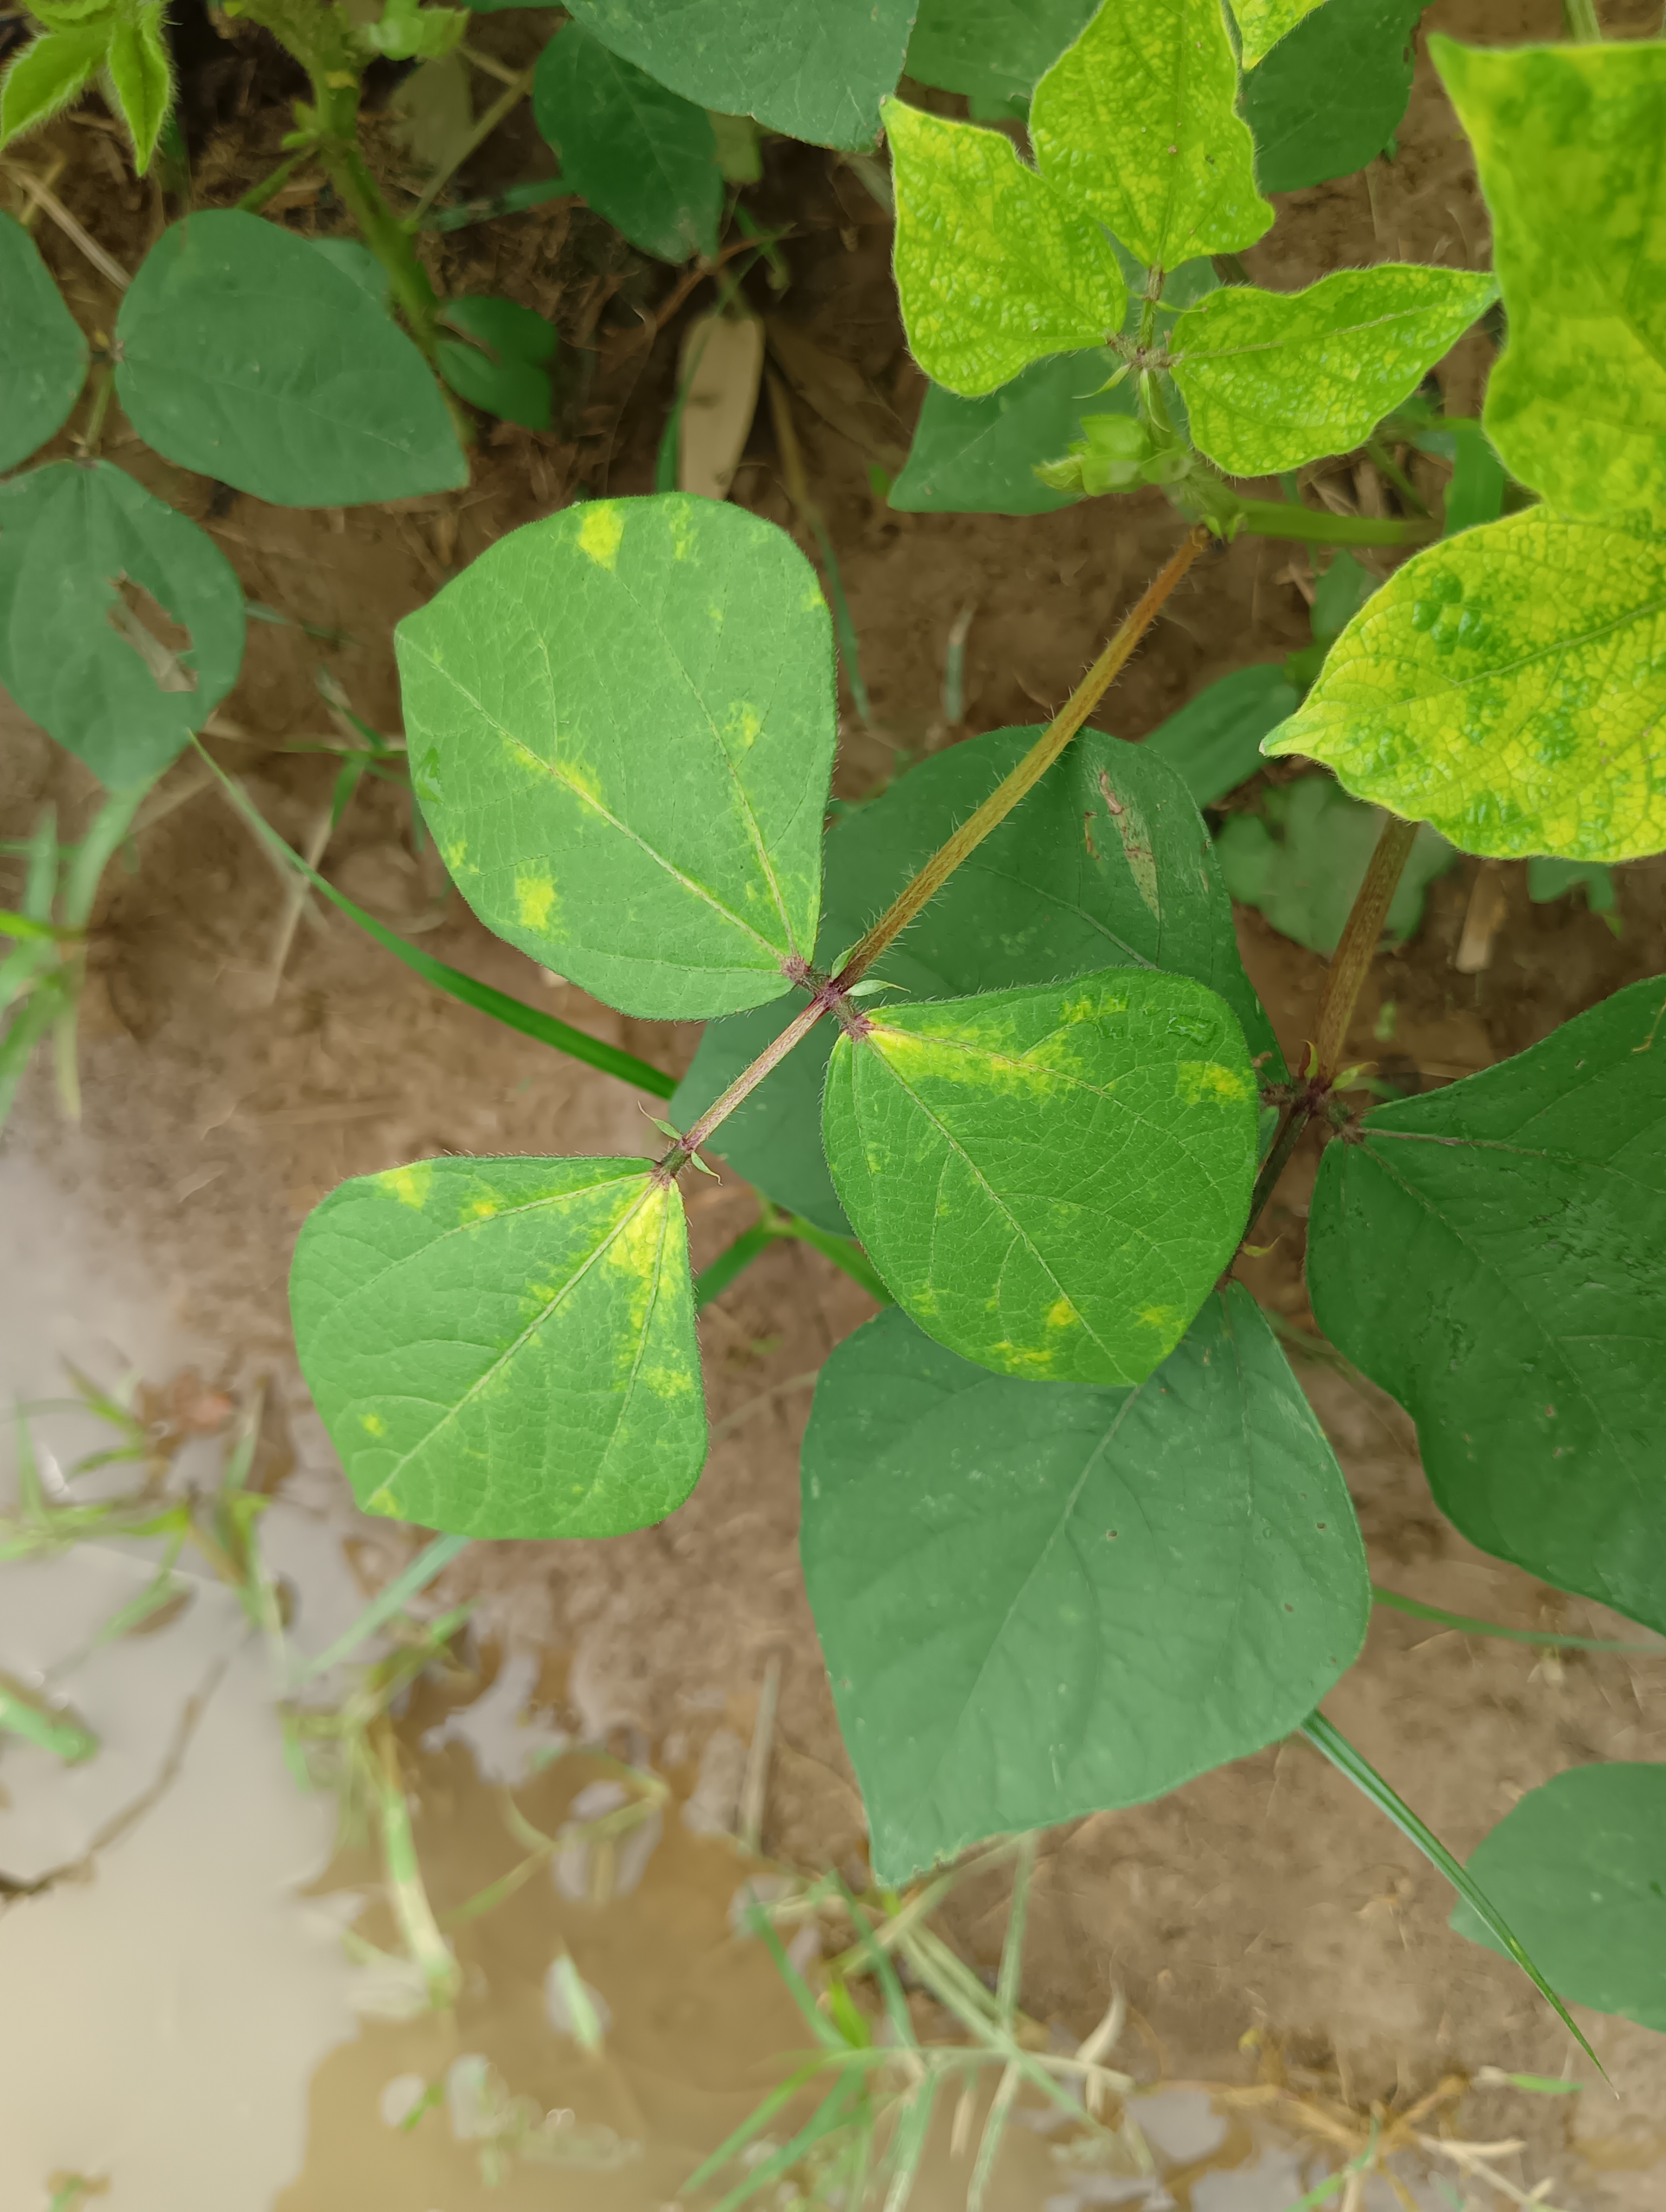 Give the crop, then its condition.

mungbean, yellow mosaic
